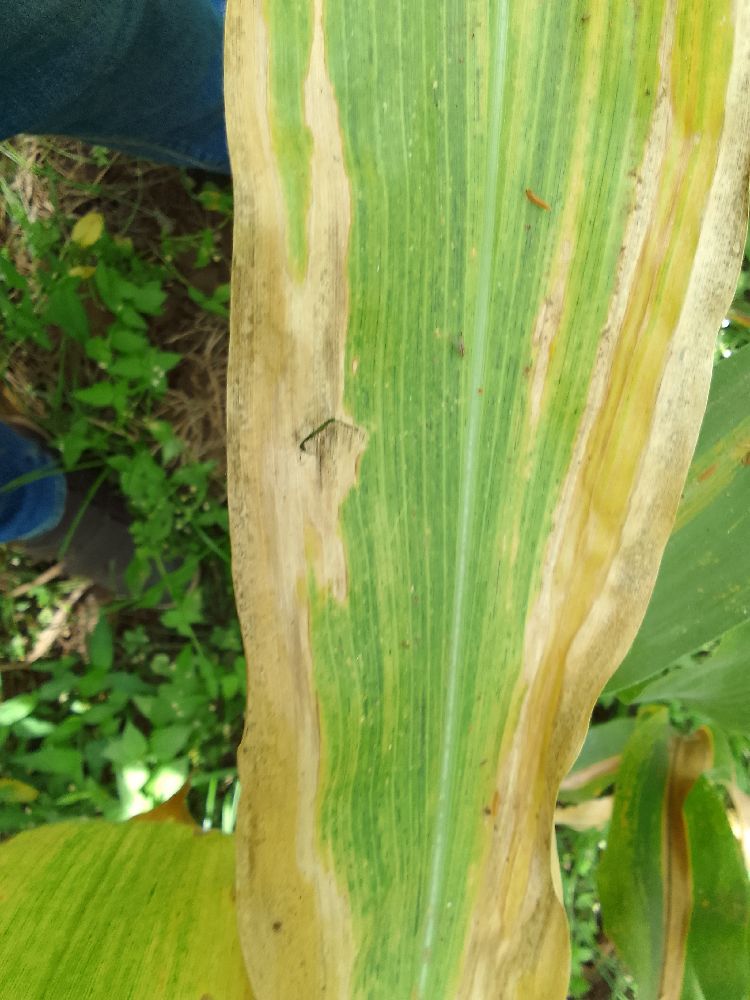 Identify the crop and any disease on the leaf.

maize, maize lethal necrosis
